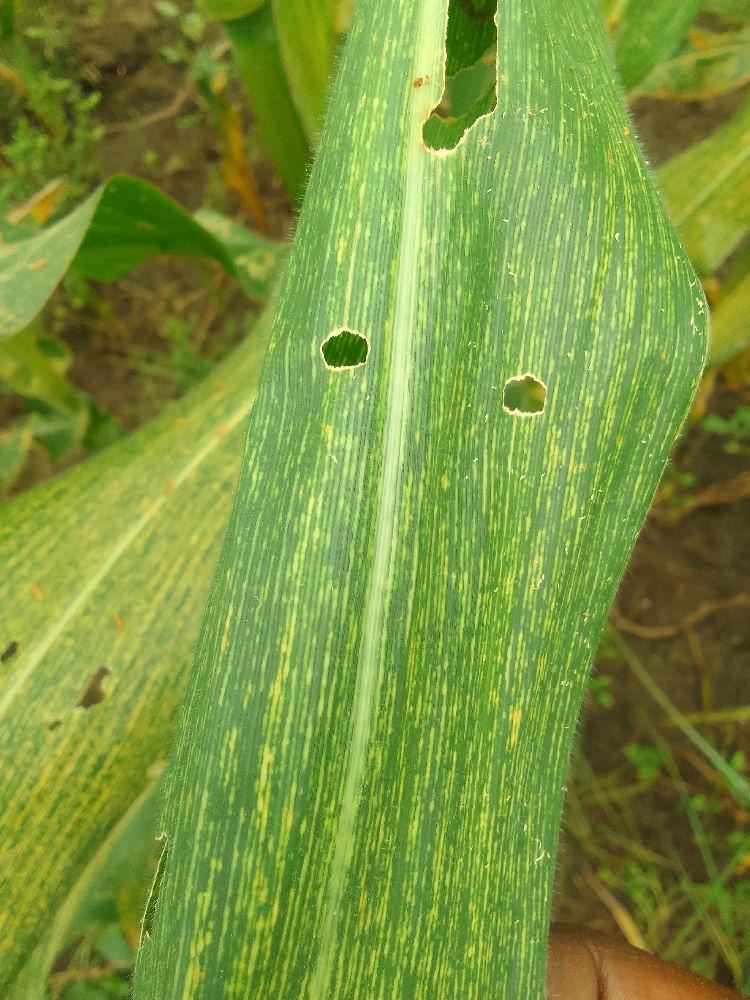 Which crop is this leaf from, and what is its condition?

maize, maize streak virus
